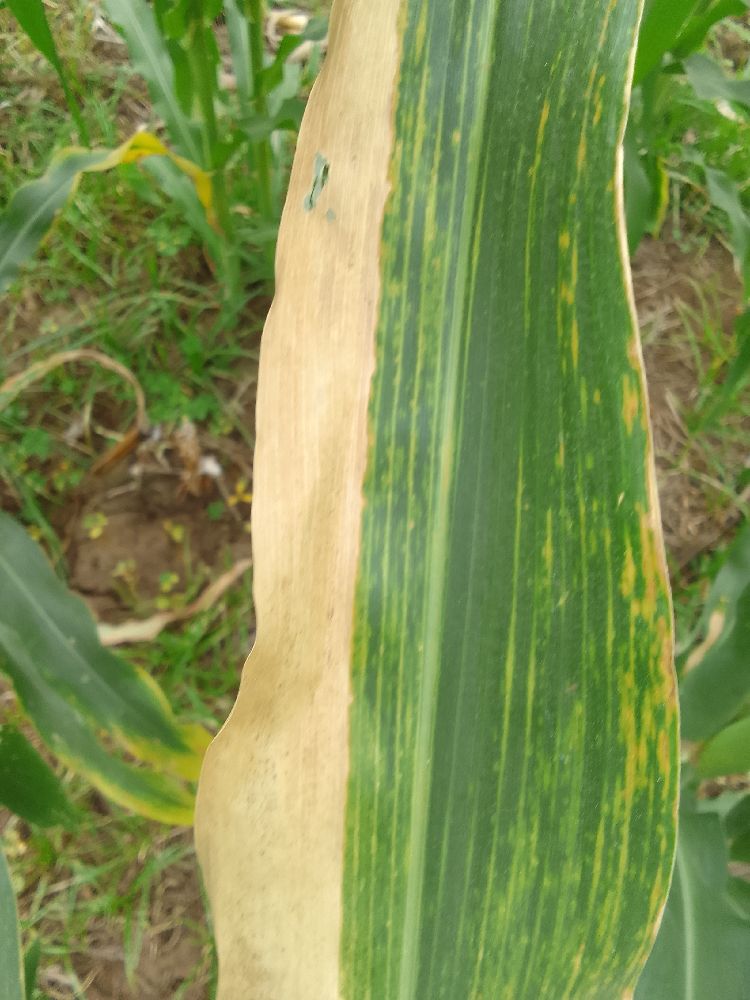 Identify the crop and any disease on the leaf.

maize, maize lethal necrosis
